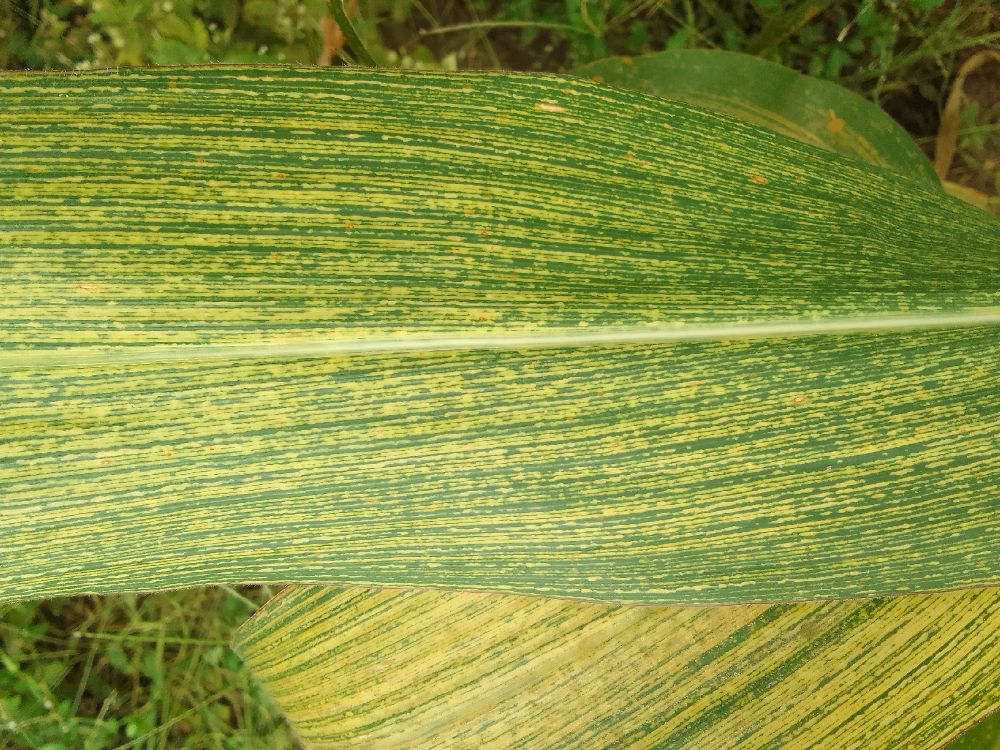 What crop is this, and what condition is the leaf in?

maize, maize streak virus
